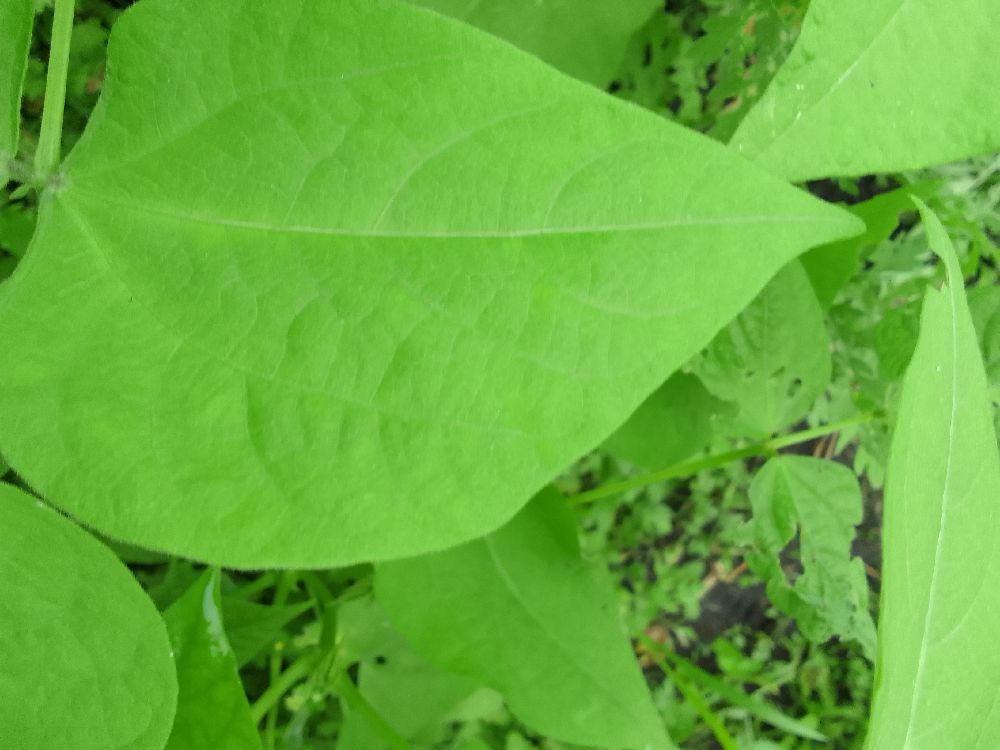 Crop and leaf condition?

common bean, healthy
